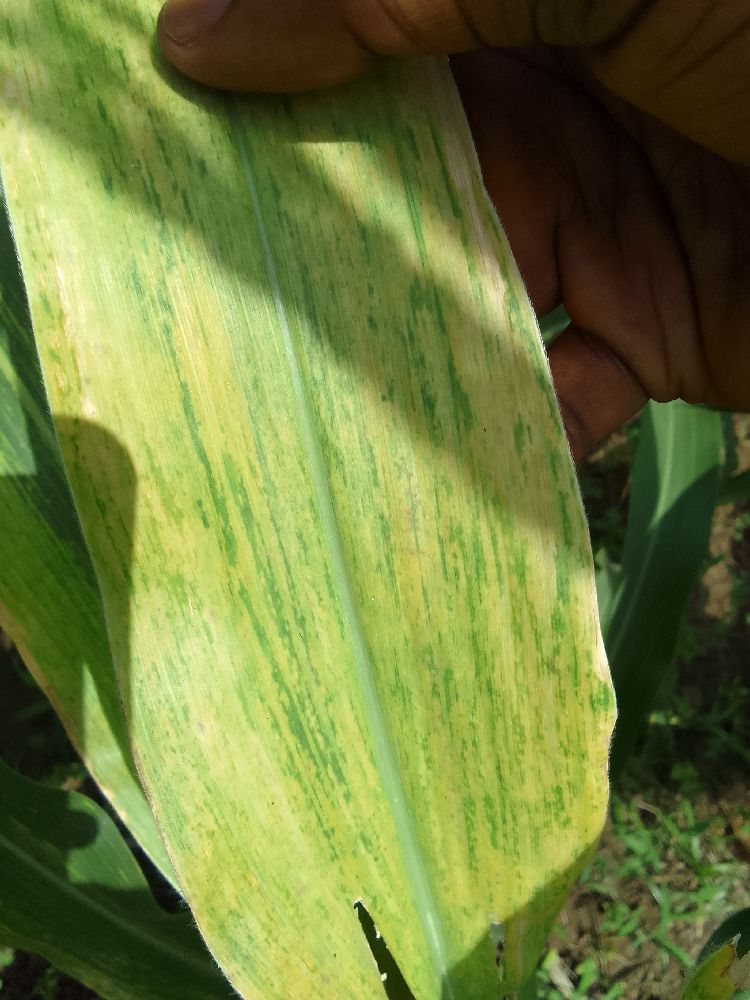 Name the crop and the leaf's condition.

maize, maize lethal necrosis
